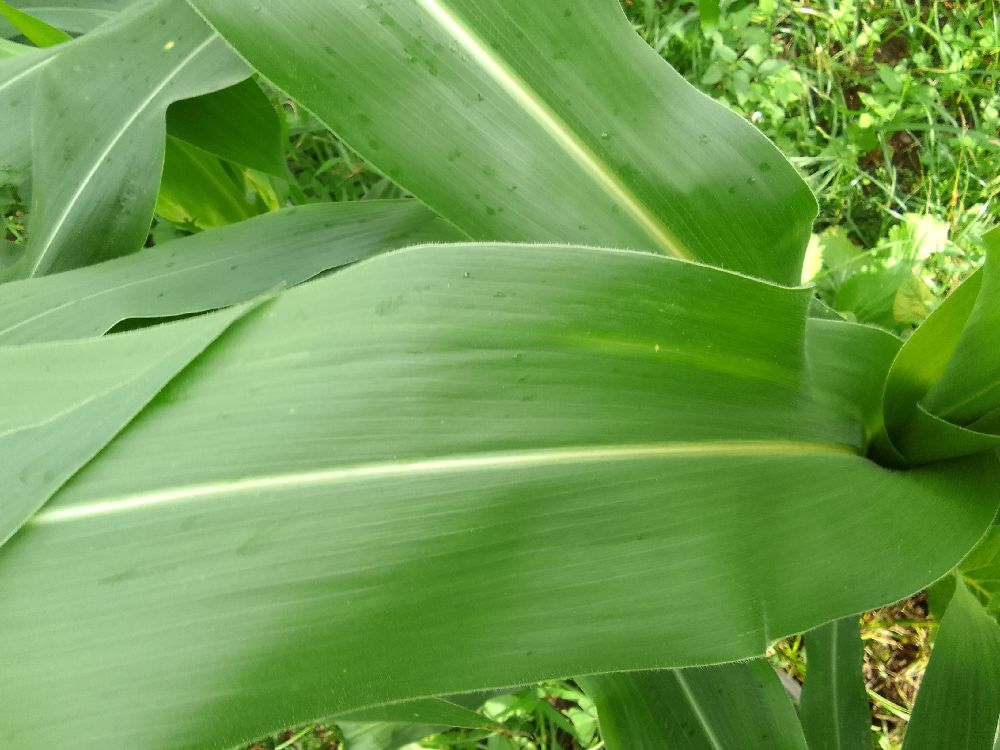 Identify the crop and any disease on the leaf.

maize, healthy
